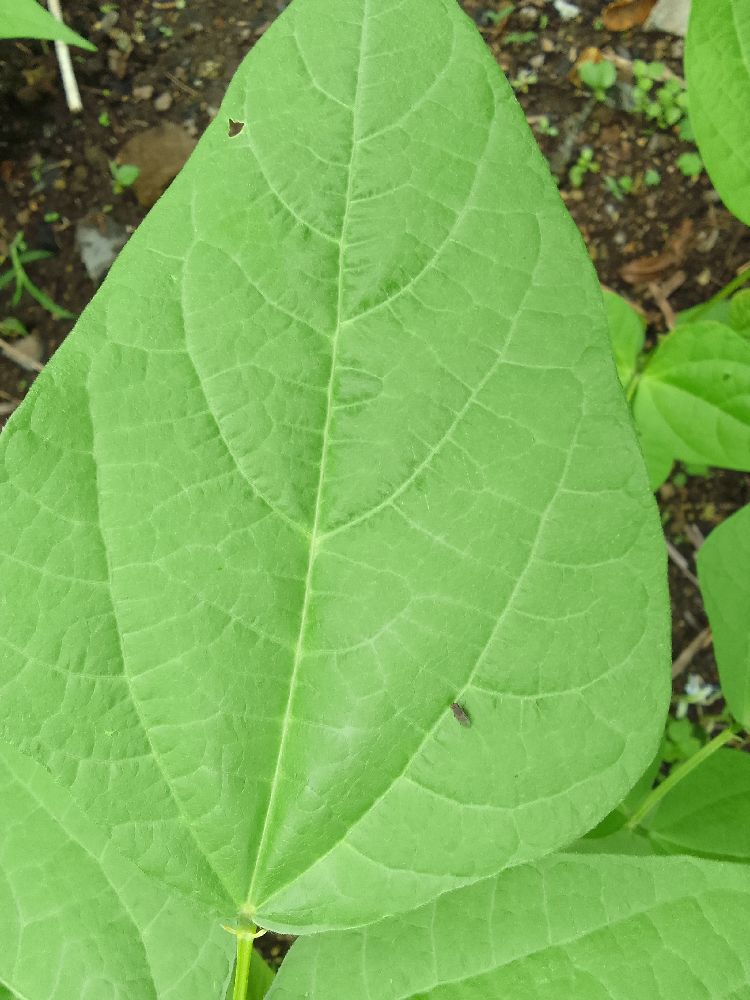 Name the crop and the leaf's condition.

common bean, healthy
